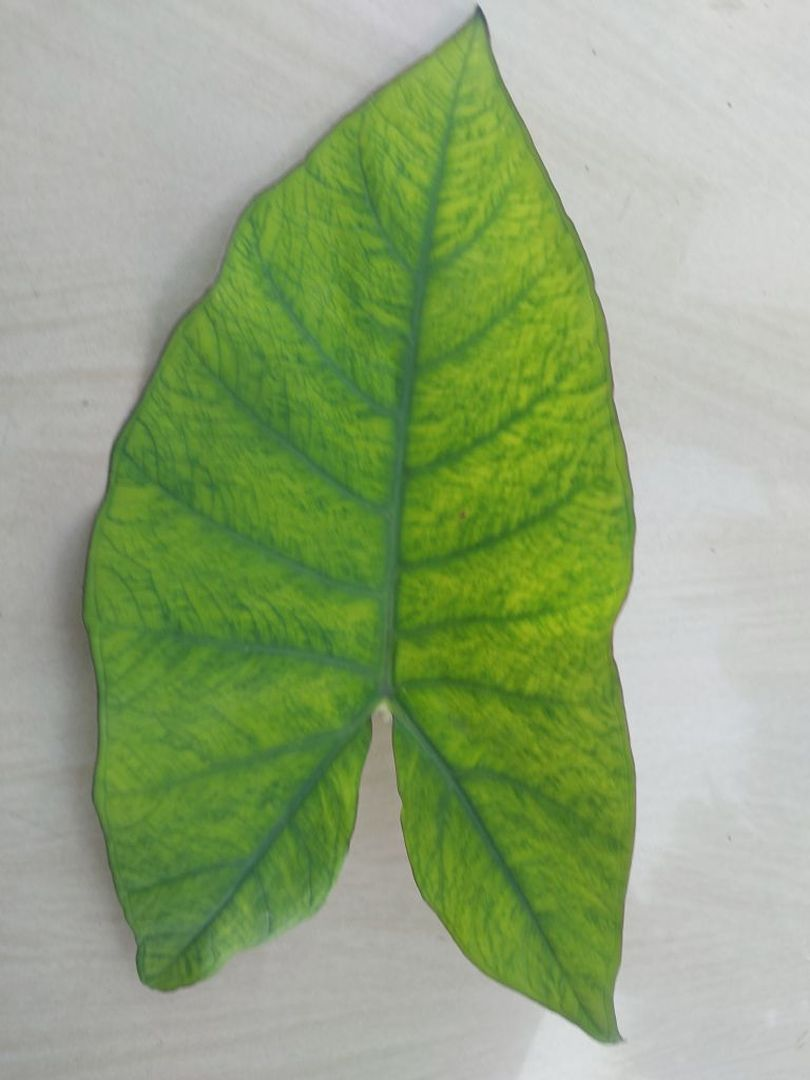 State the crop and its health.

taro, mosaic
